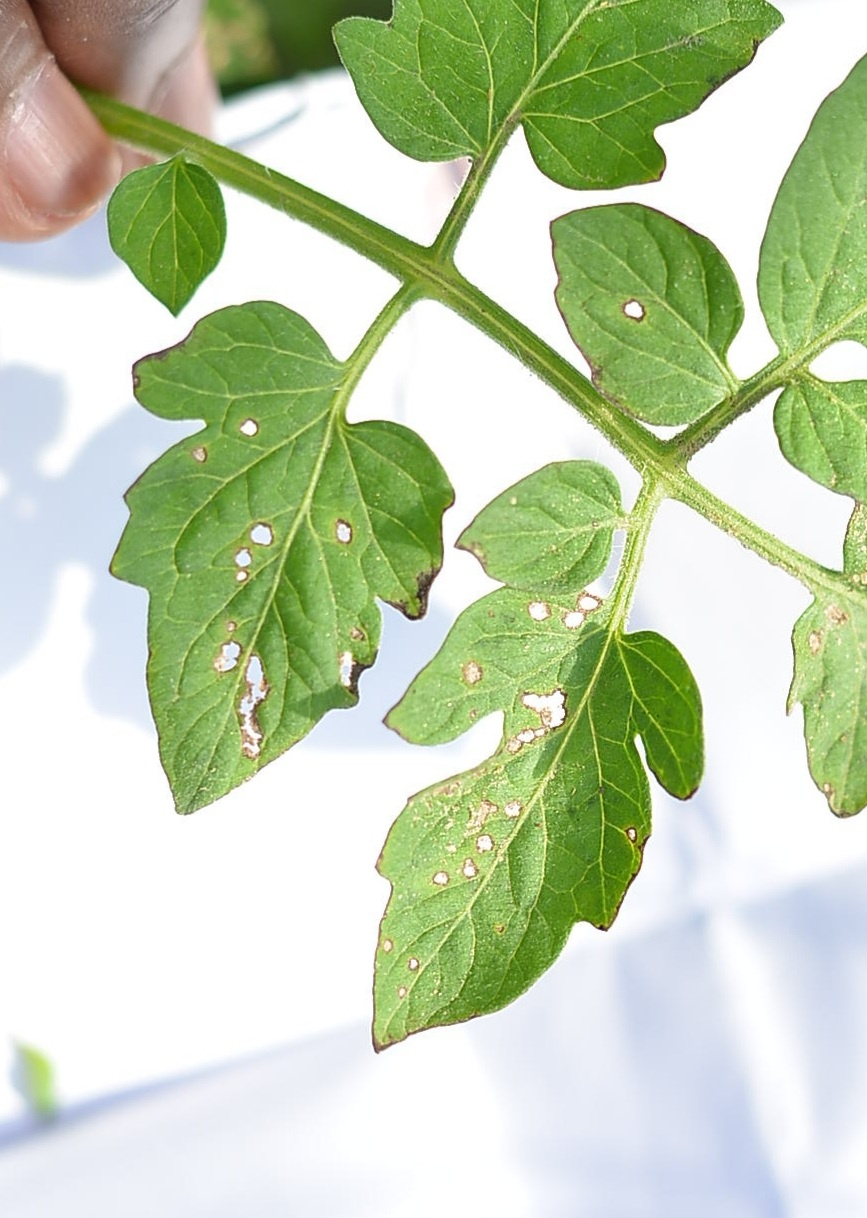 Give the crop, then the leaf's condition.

tomato, infected
